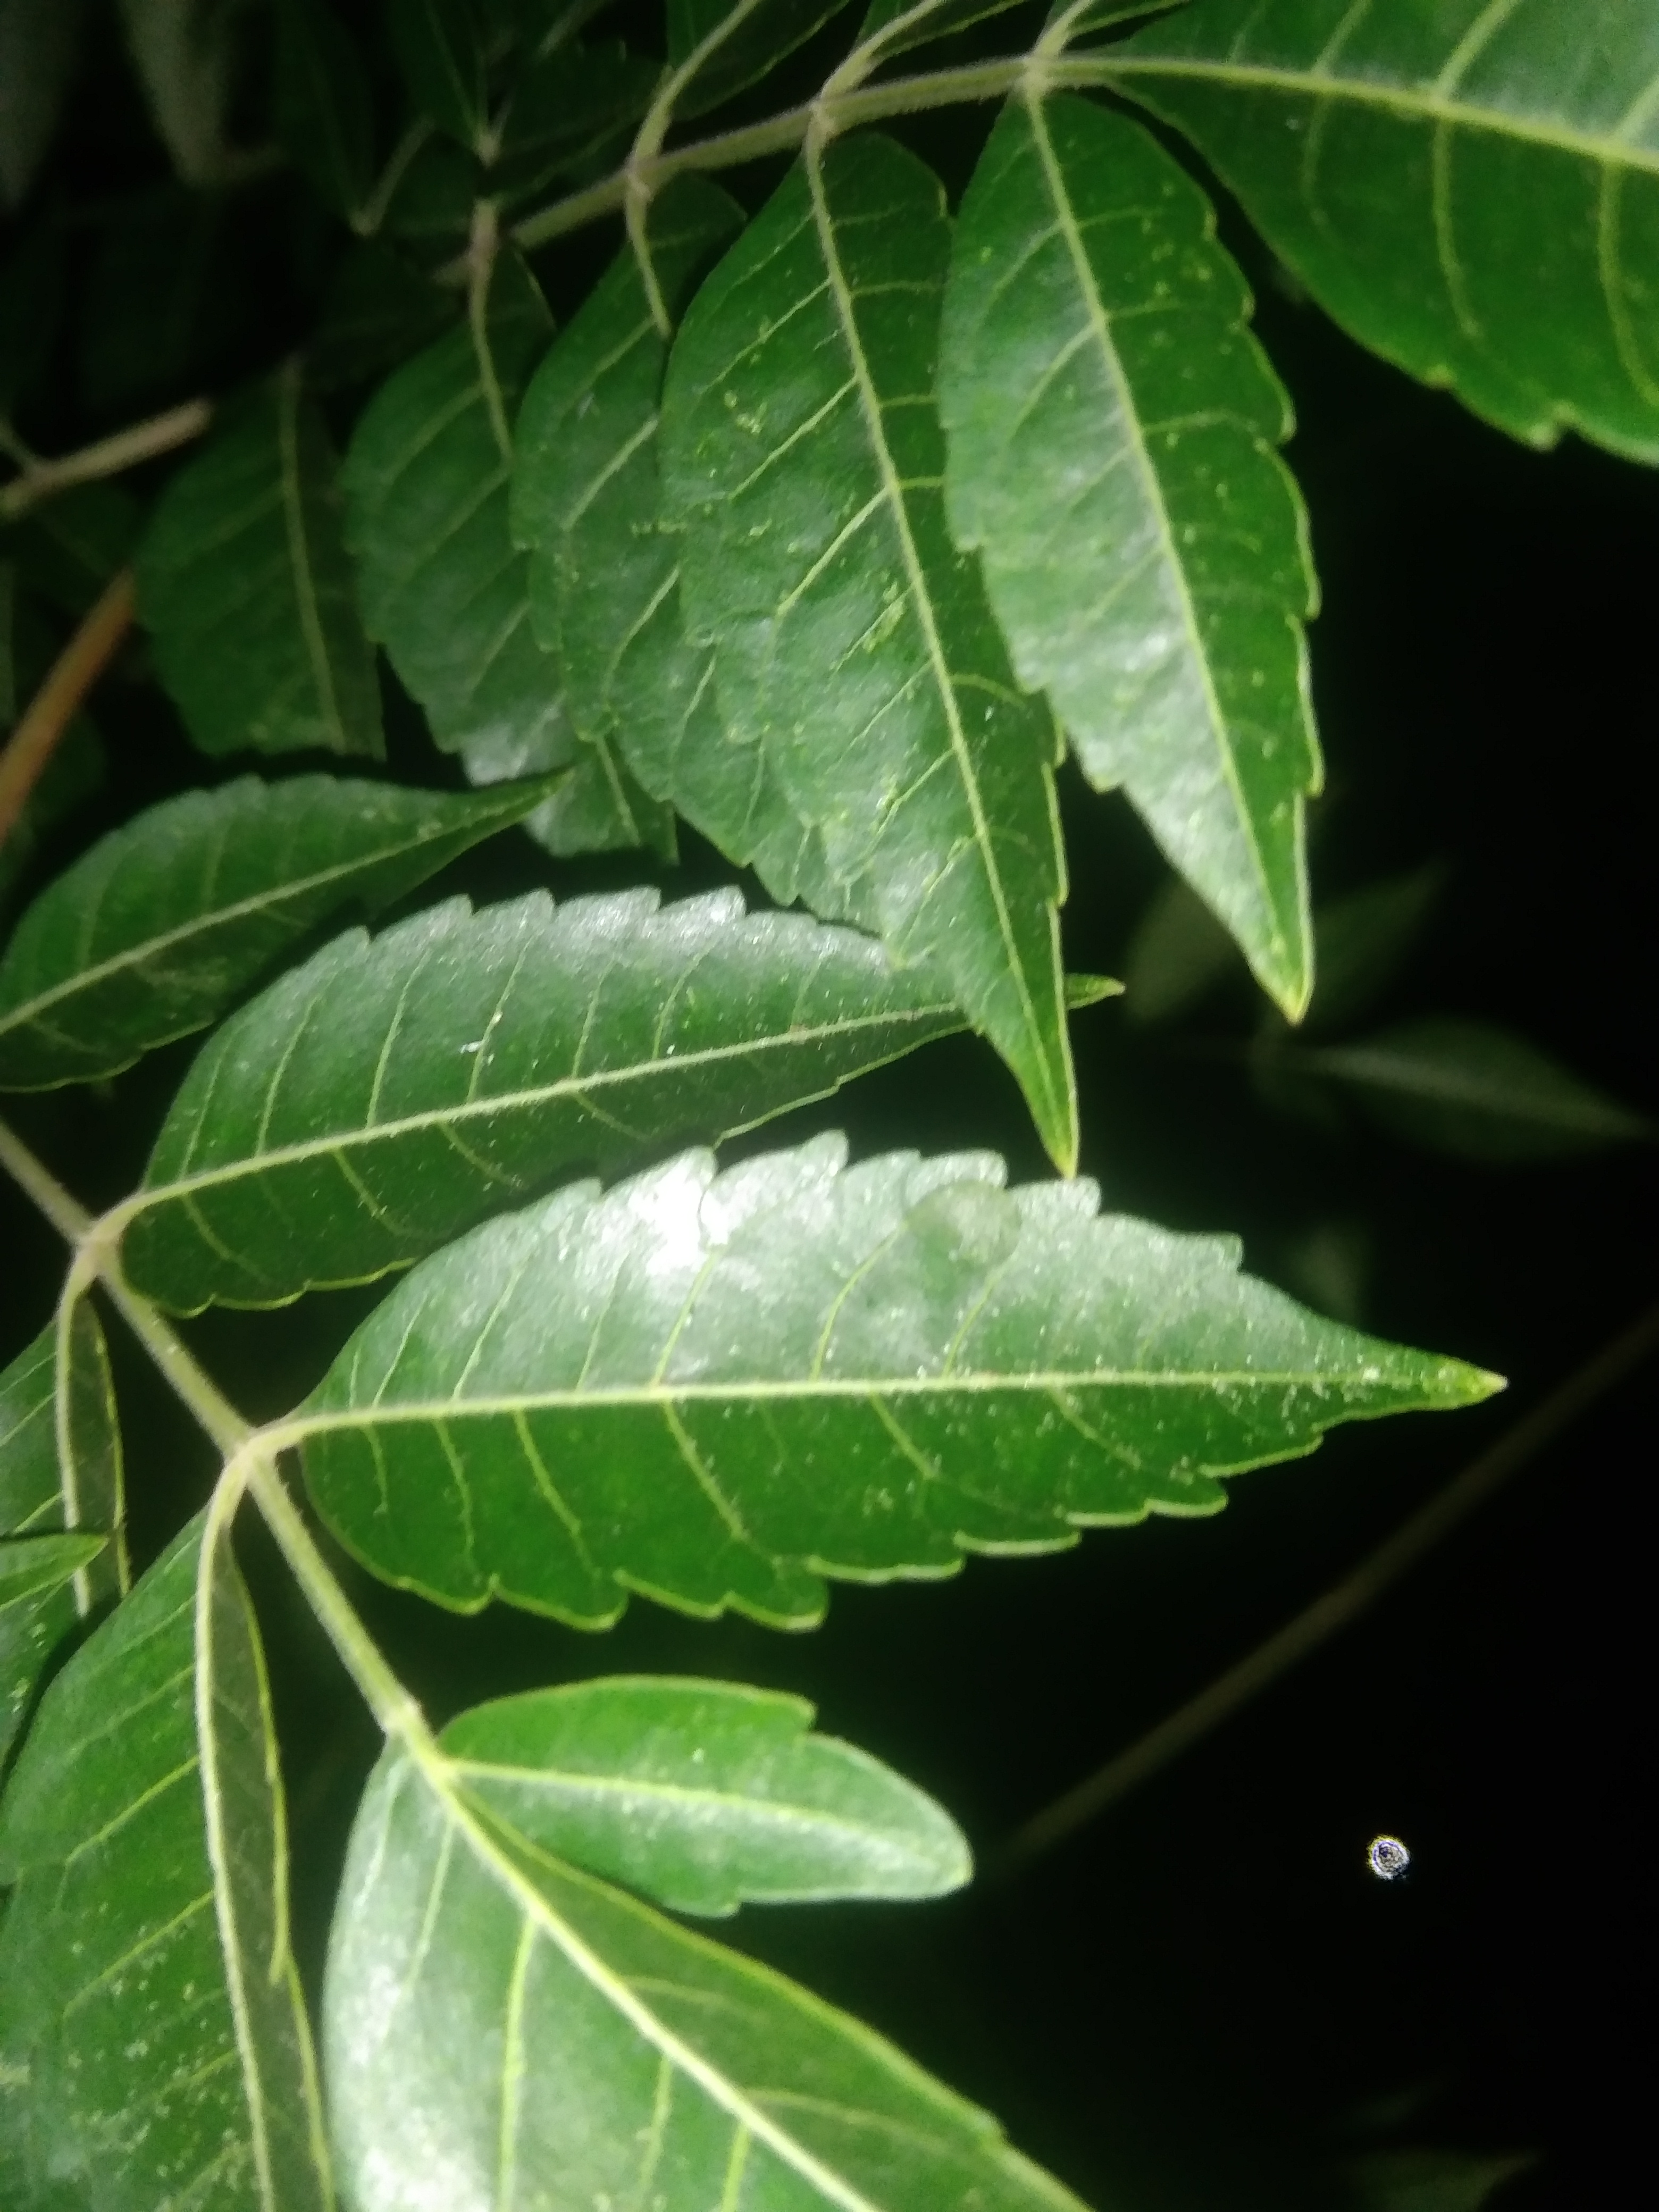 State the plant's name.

neem
